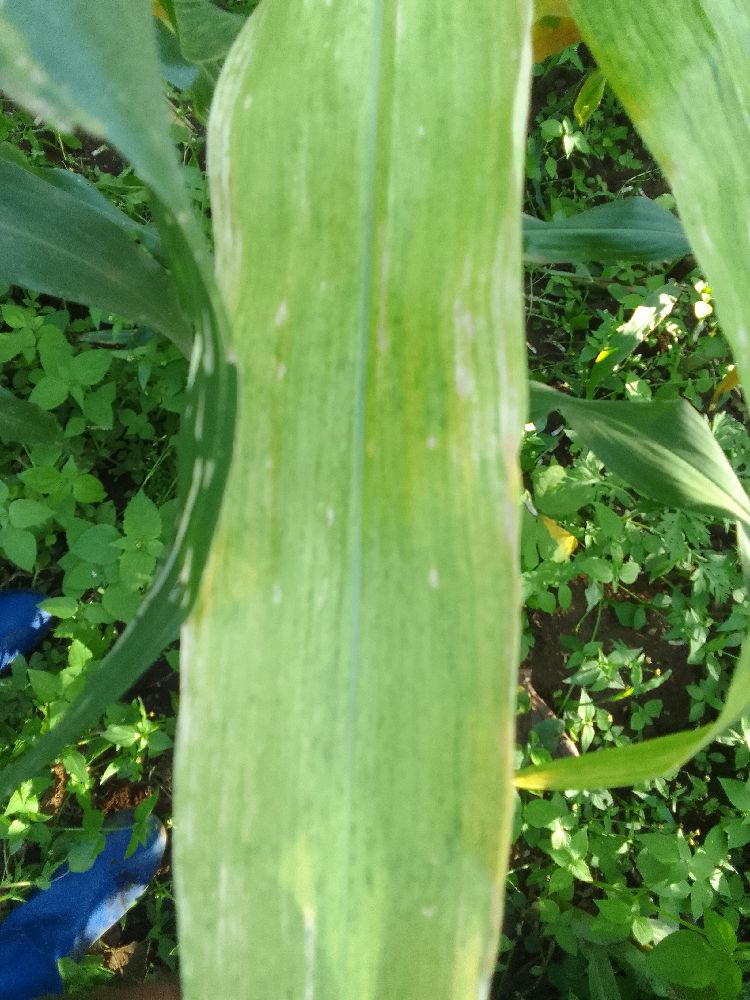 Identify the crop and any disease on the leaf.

maize, maize lethal necrosis
